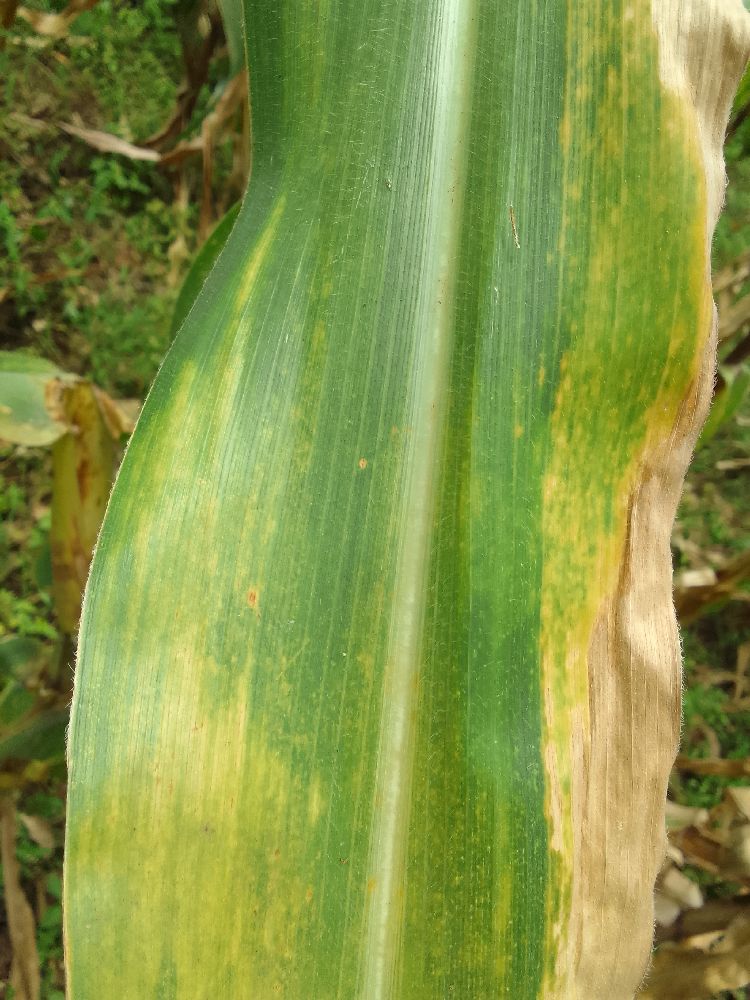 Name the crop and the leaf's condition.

maize, maize lethal necrosis
